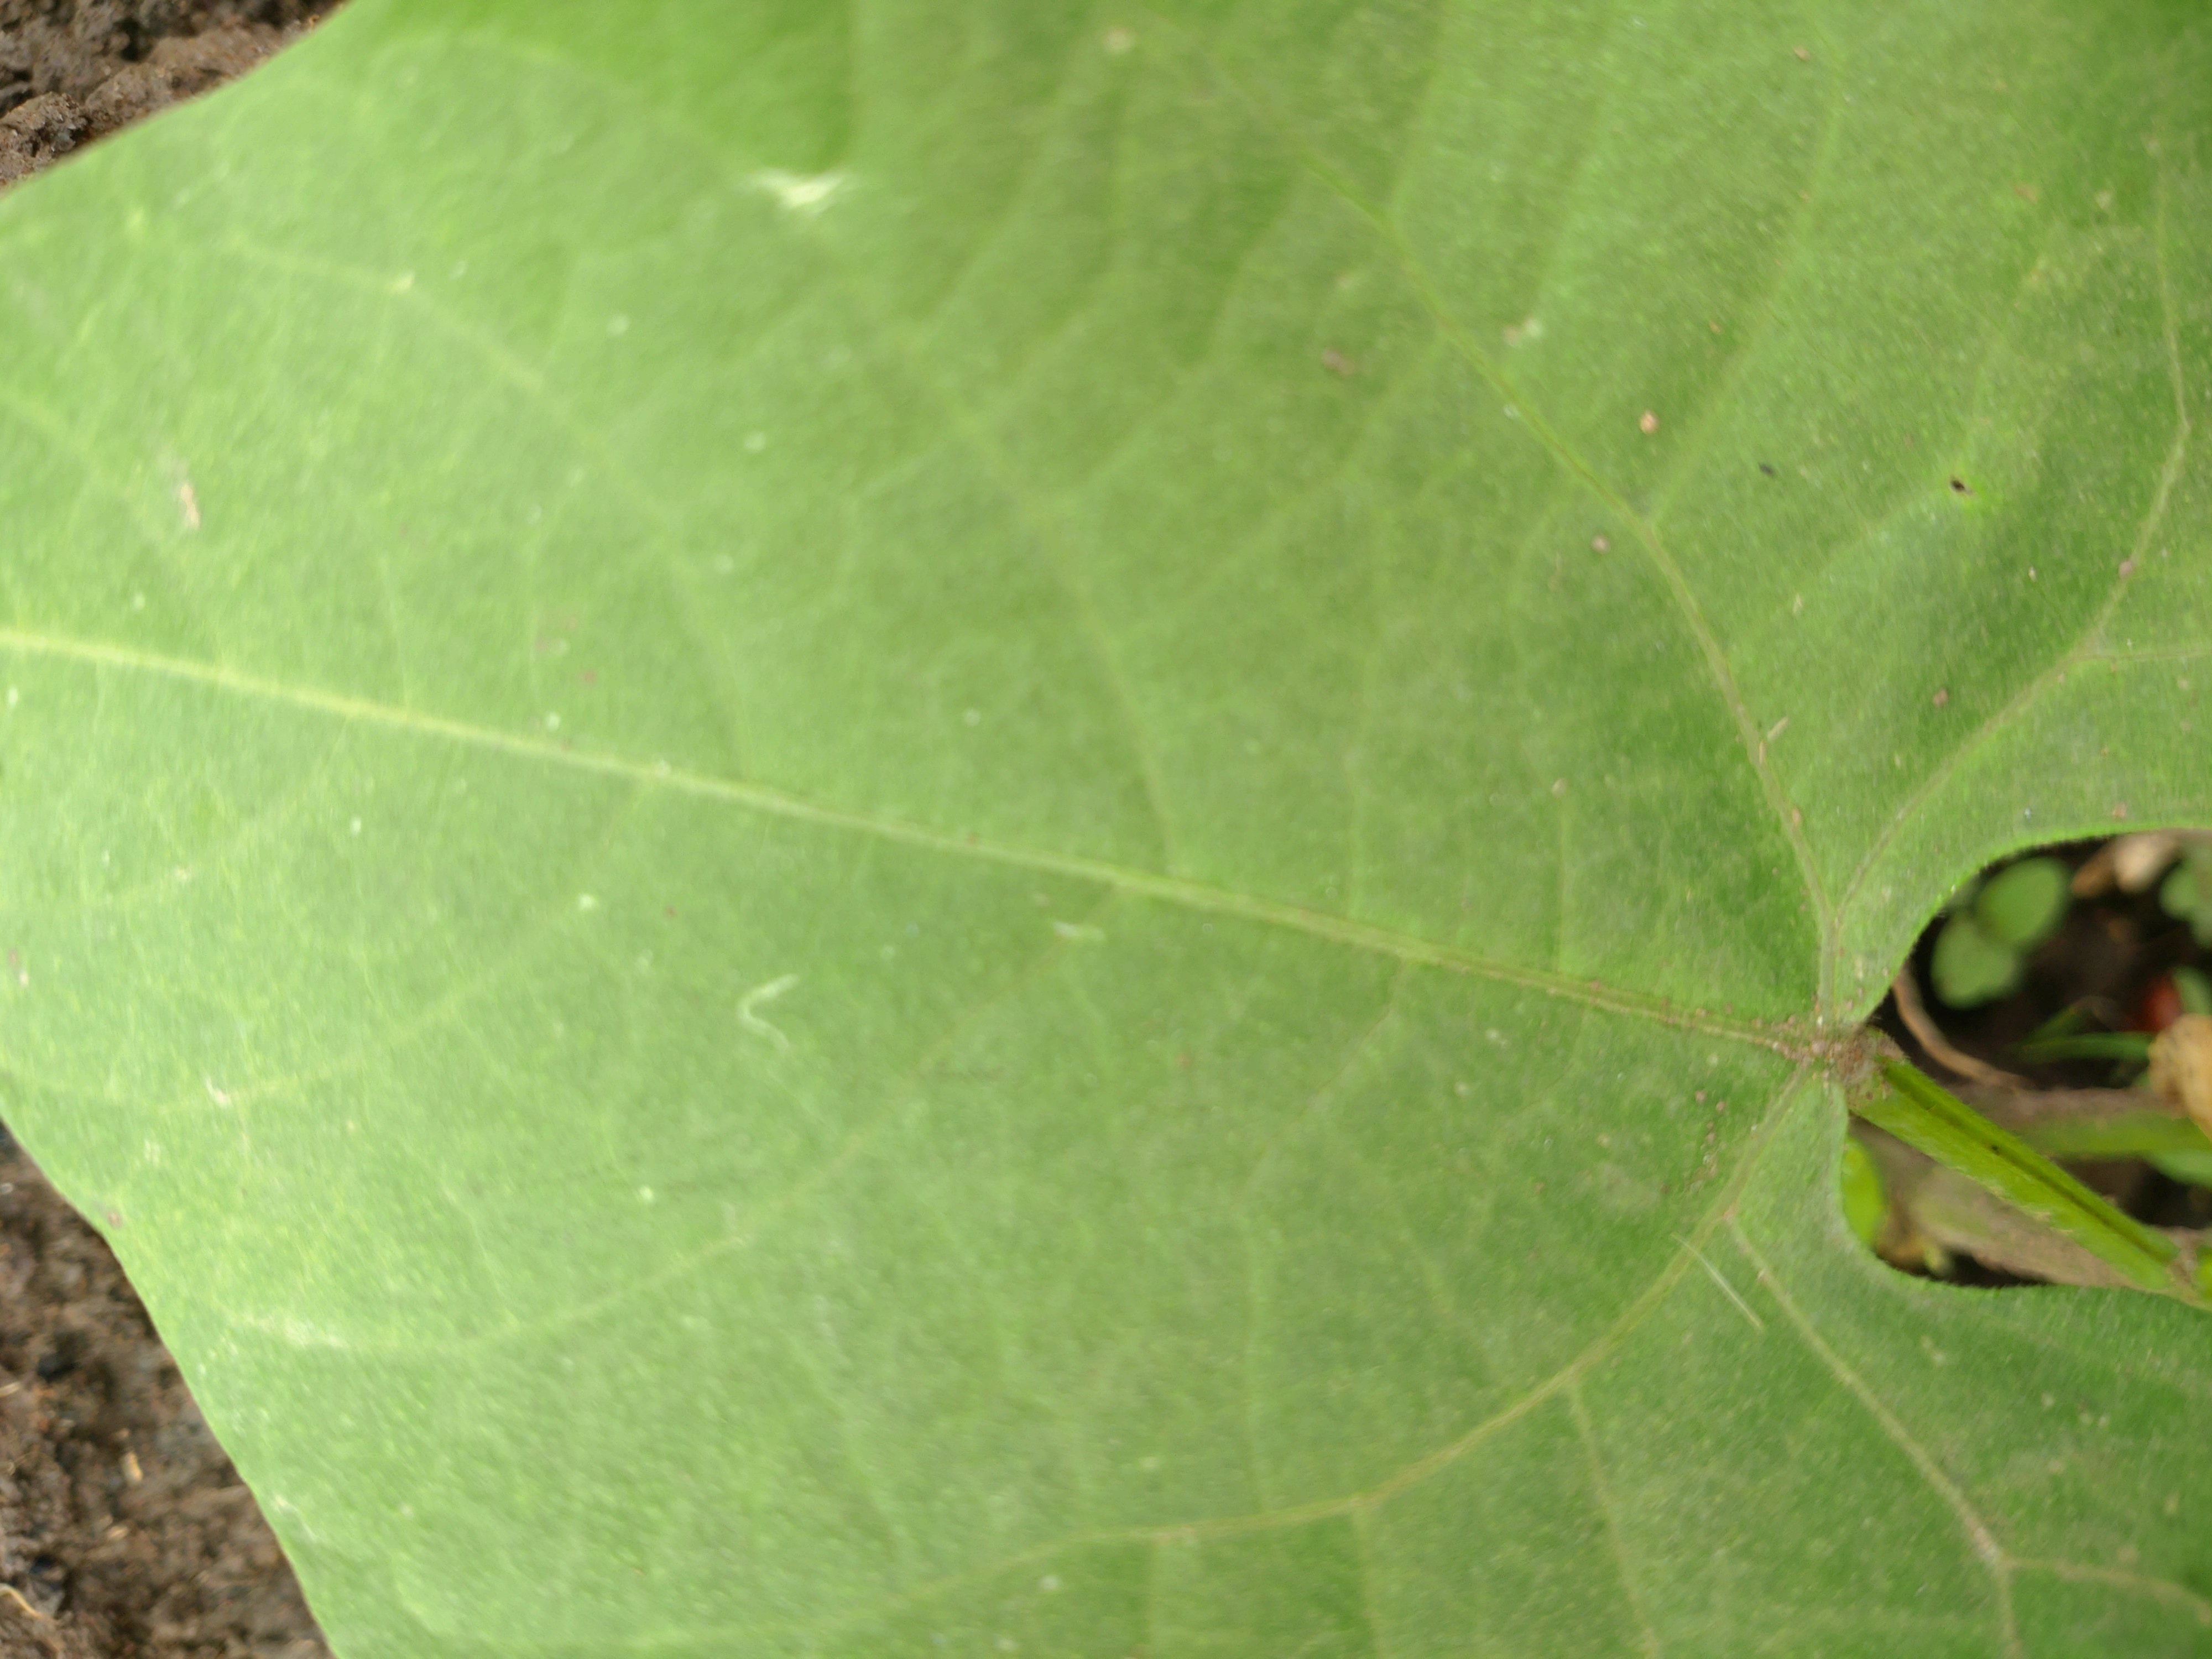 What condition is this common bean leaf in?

healthy
